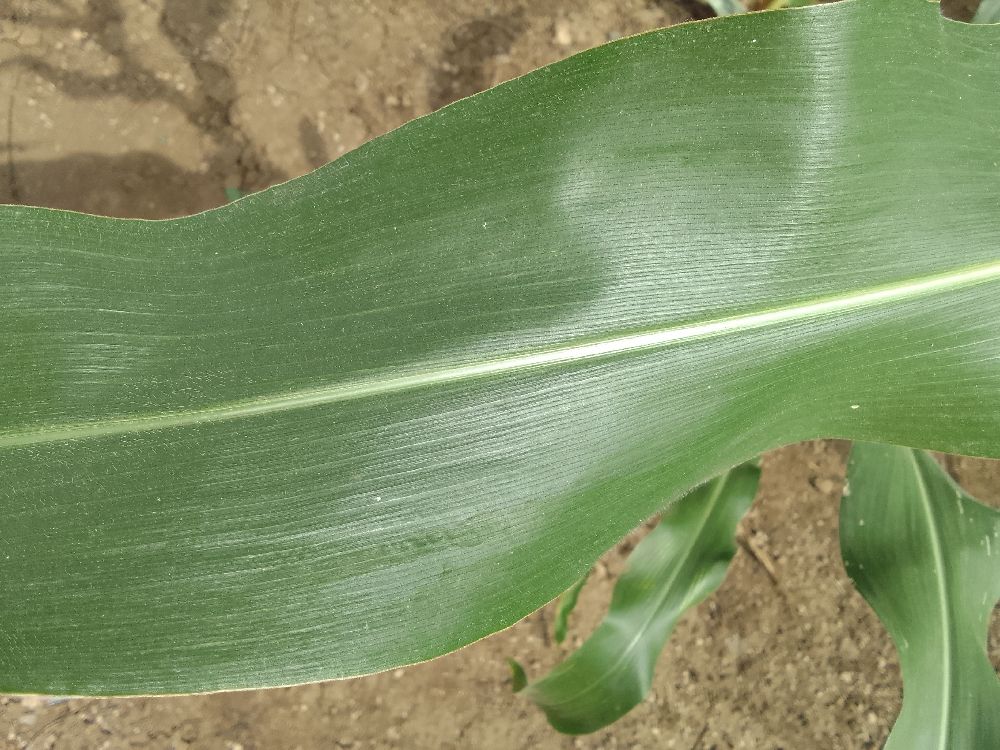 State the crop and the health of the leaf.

maize, healthy
